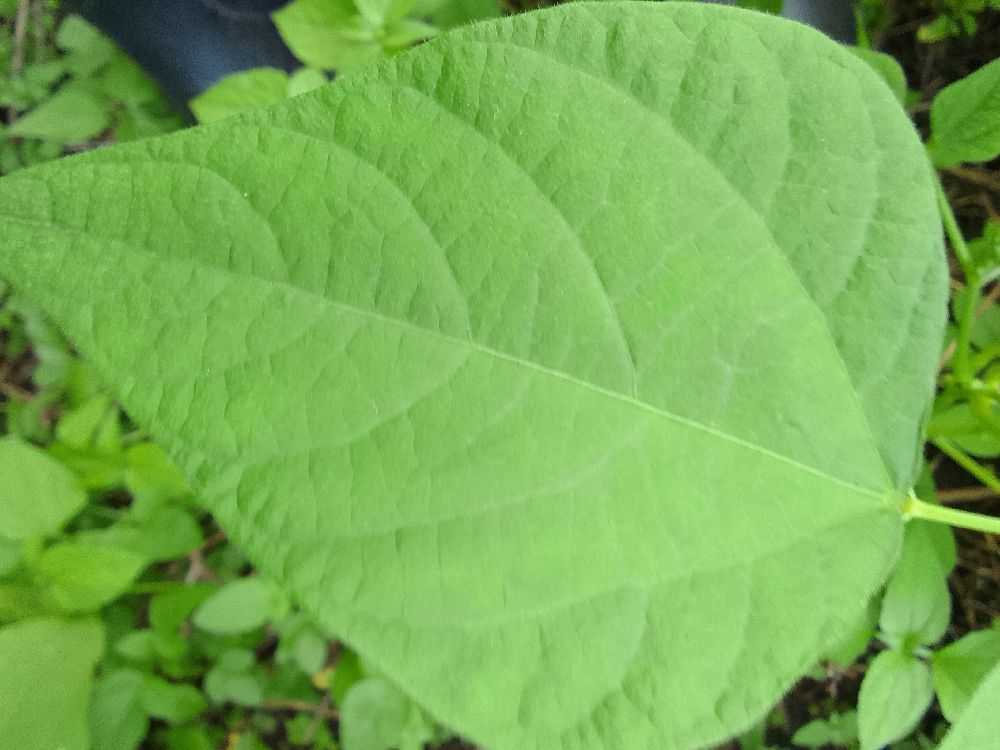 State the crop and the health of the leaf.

common bean, healthy
